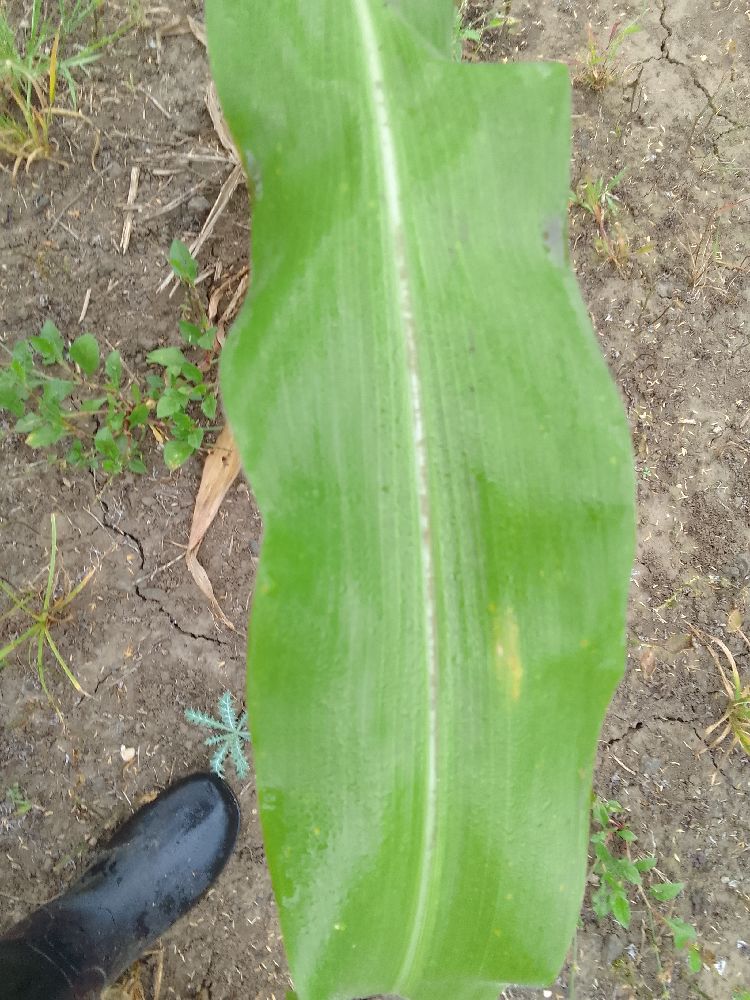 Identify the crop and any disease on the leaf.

maize, healthy
